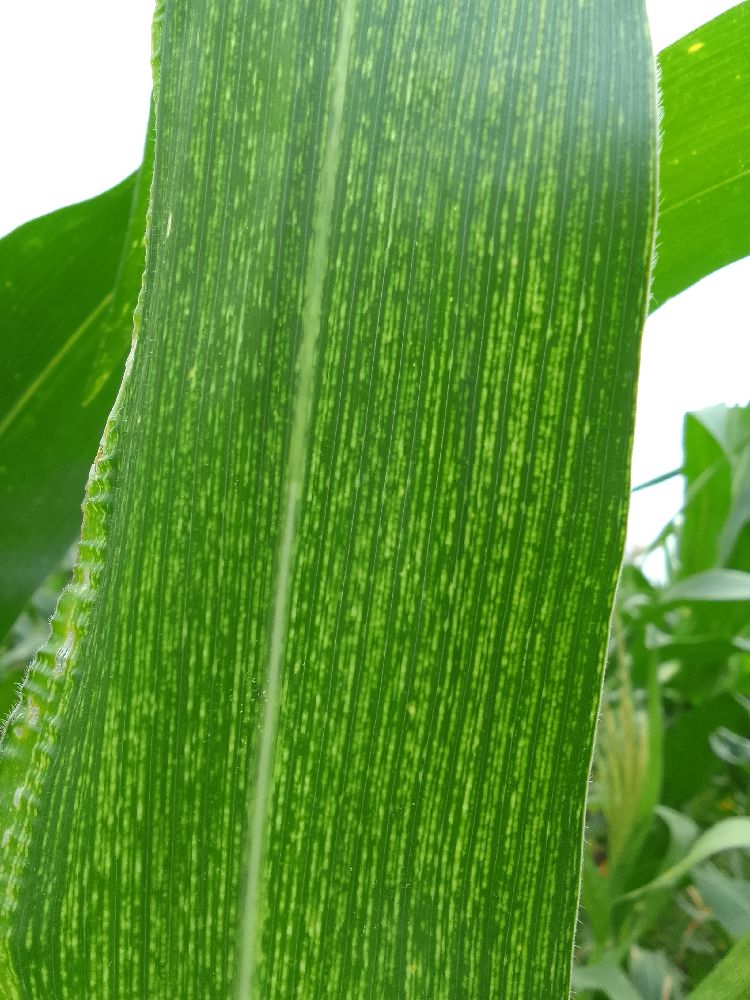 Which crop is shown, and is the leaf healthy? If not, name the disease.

maize, maize streak virus
